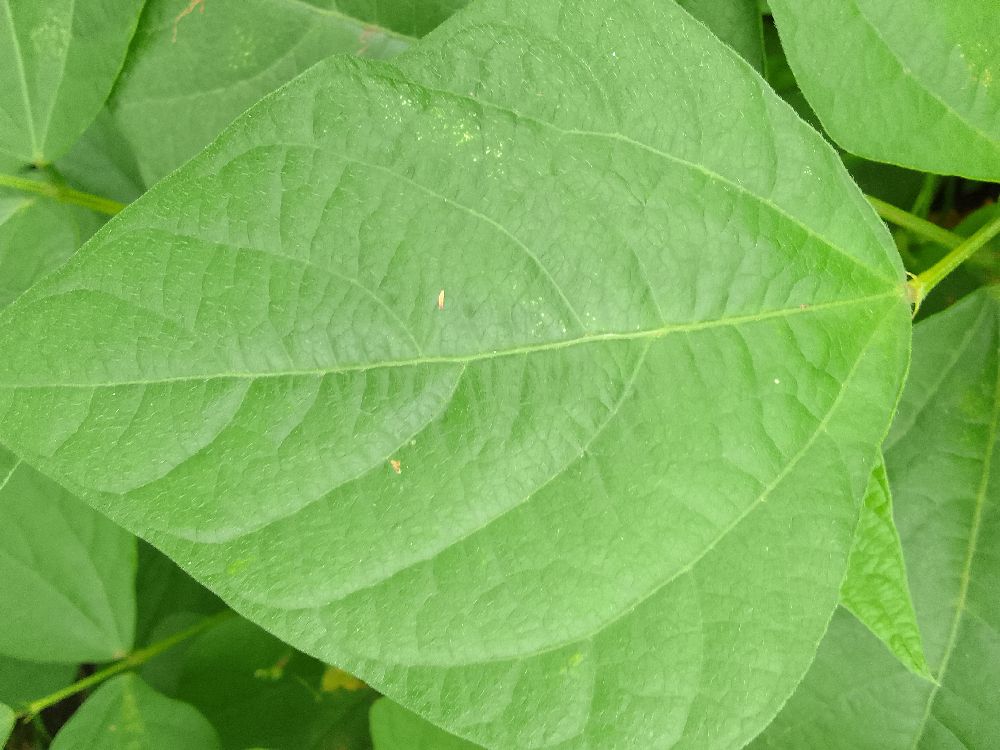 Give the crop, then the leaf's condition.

common bean, healthy
